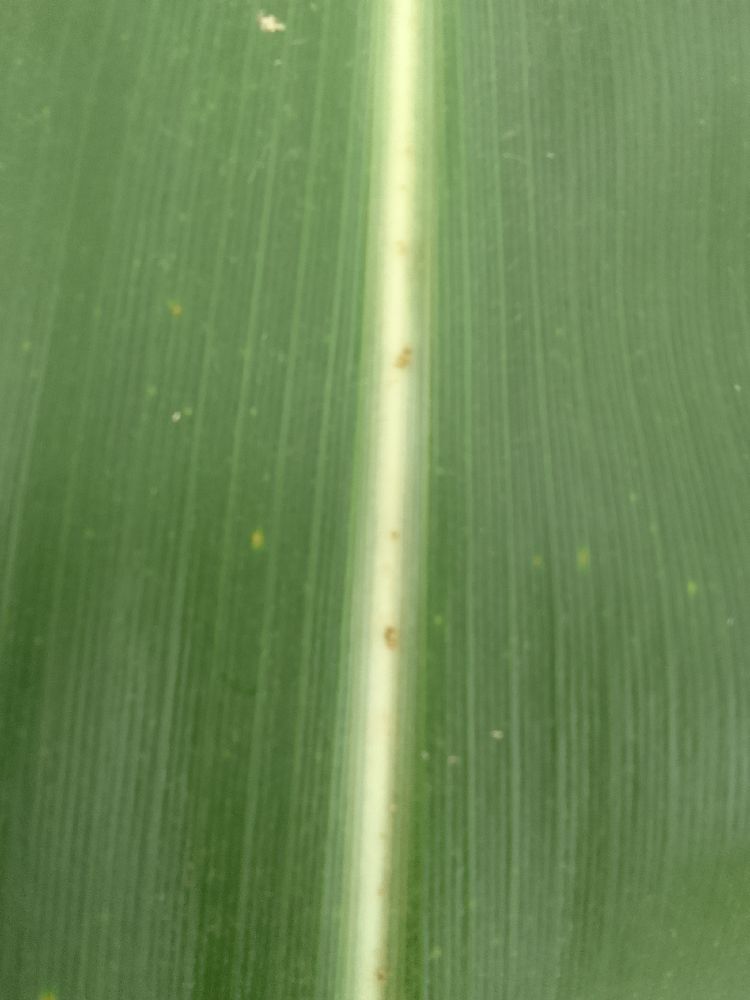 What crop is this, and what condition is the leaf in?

maize, healthy
